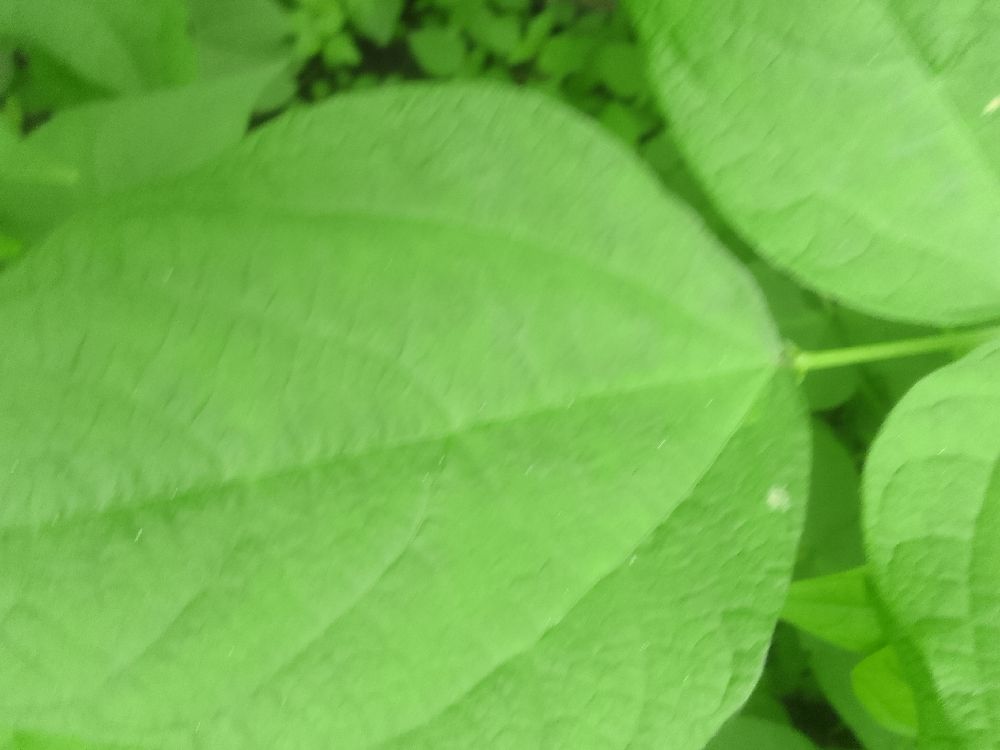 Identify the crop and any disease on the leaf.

common bean, healthy
